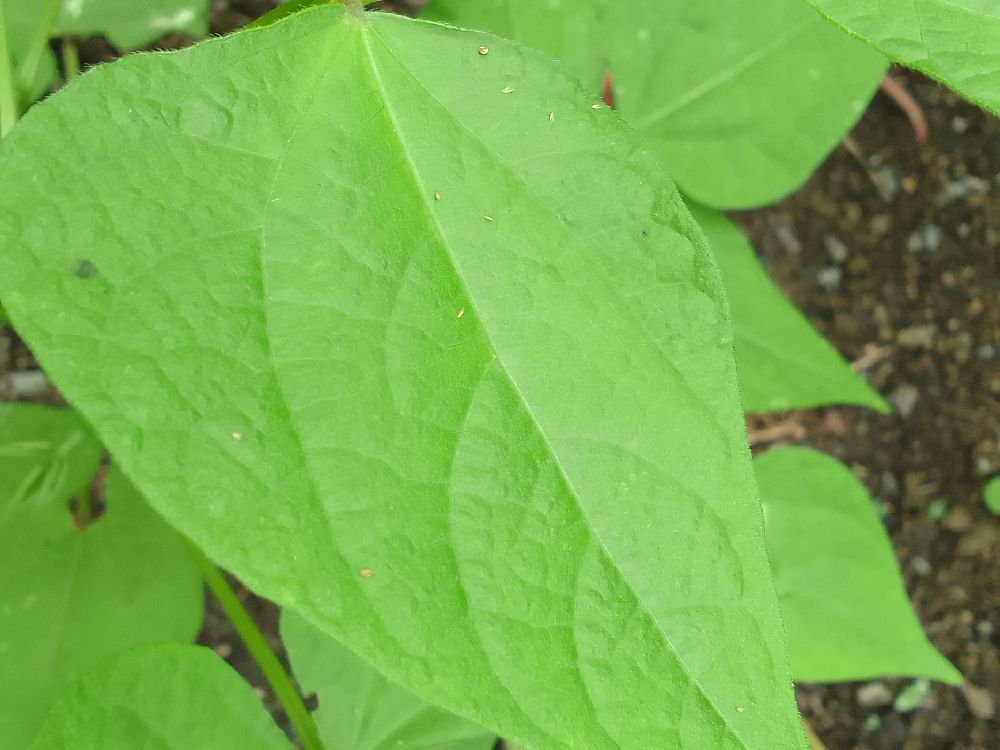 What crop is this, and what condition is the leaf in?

common bean, healthy
